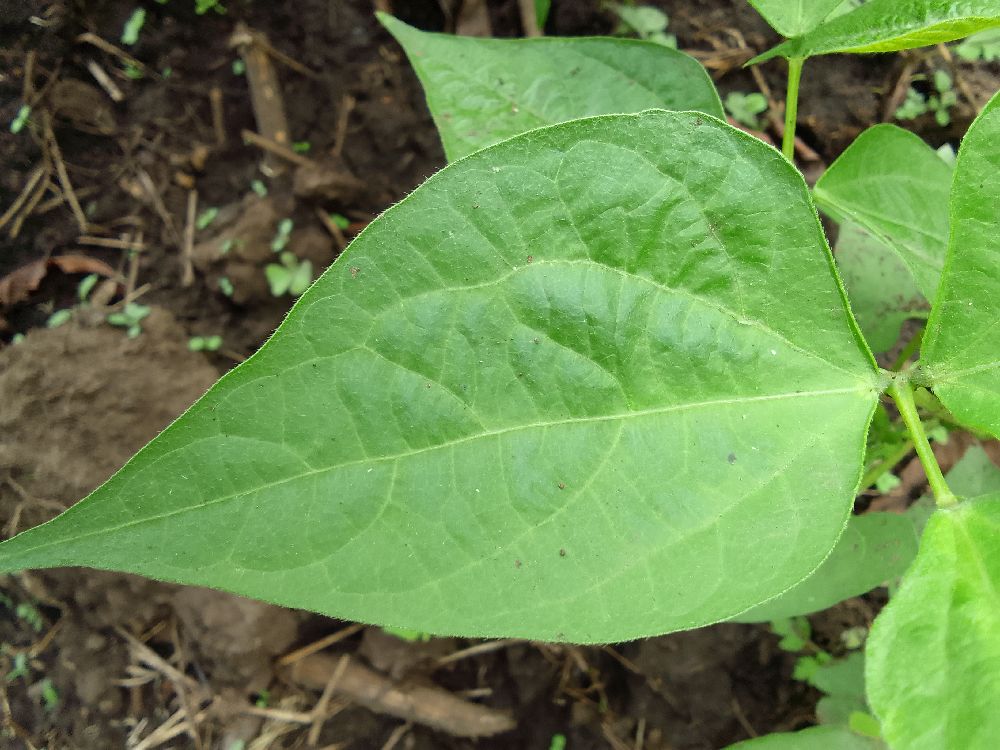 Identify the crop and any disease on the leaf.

common bean, healthy
